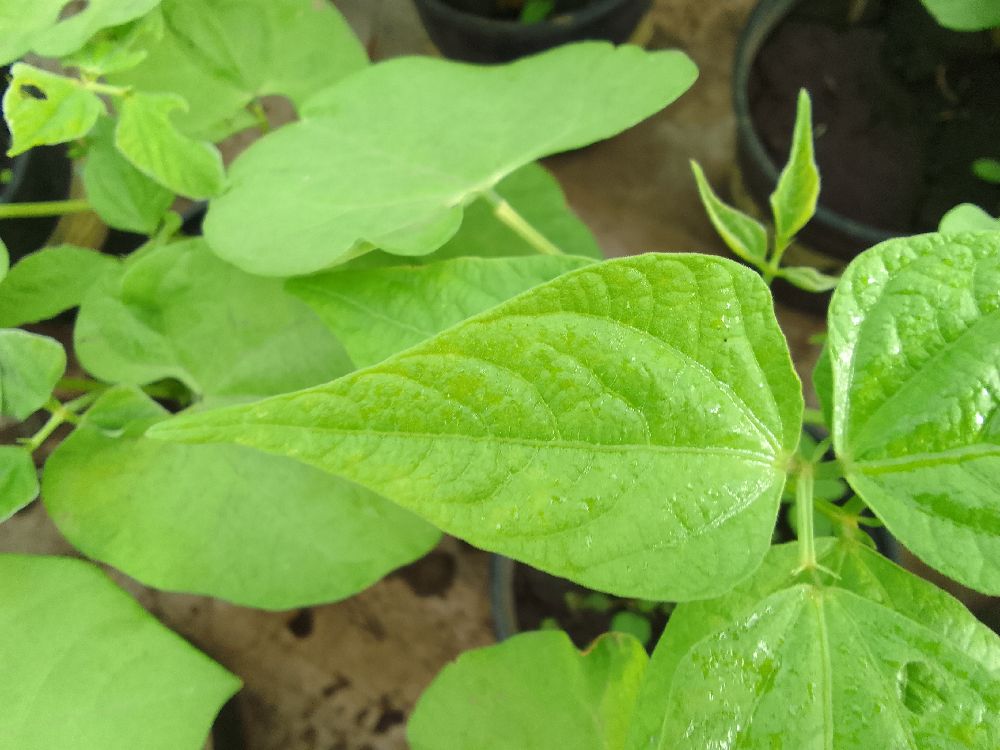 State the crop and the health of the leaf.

common bean, healthy
